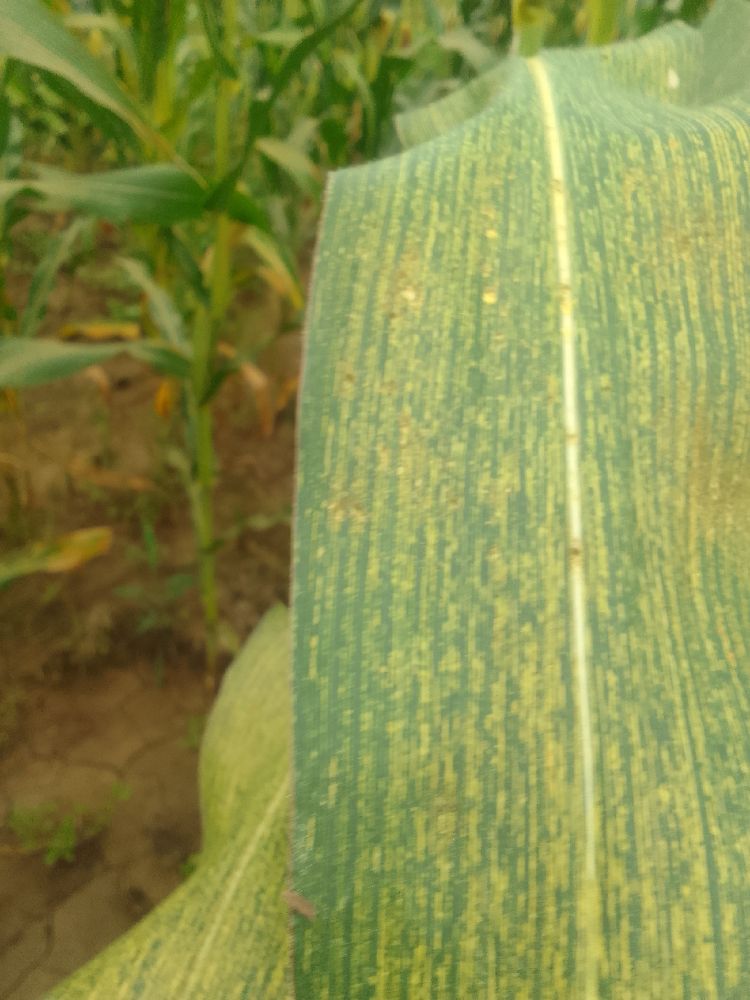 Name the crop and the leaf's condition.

maize, maize streak virus
